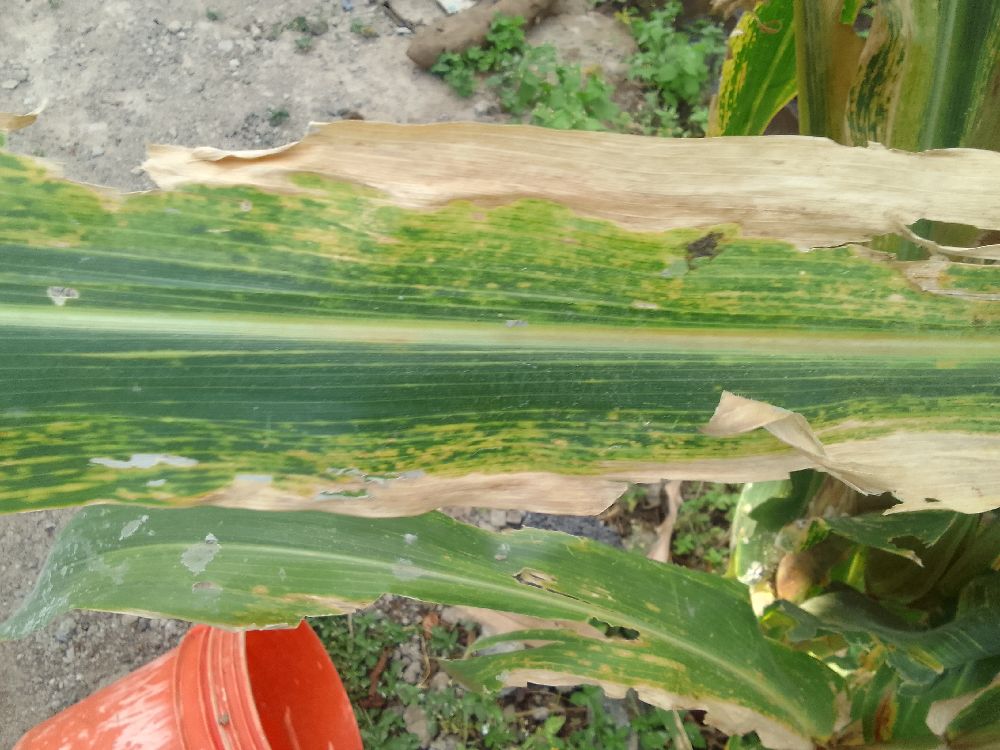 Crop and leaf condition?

maize, maize lethal necrosis
